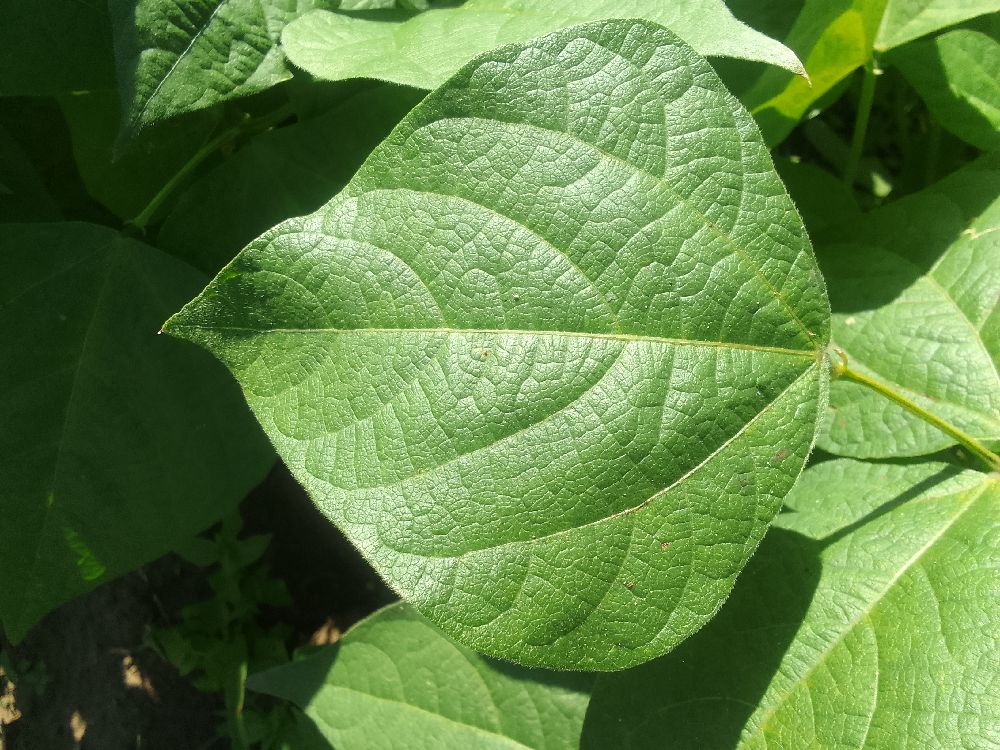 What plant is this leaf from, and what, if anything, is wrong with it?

common bean, healthy
